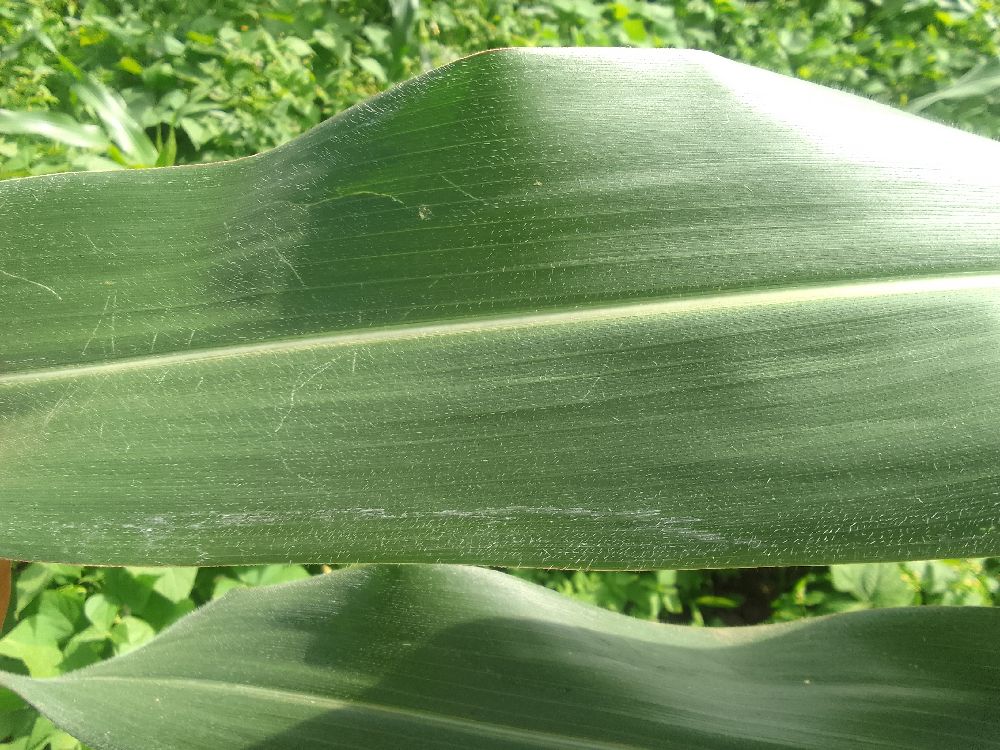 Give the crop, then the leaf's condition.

maize, healthy
